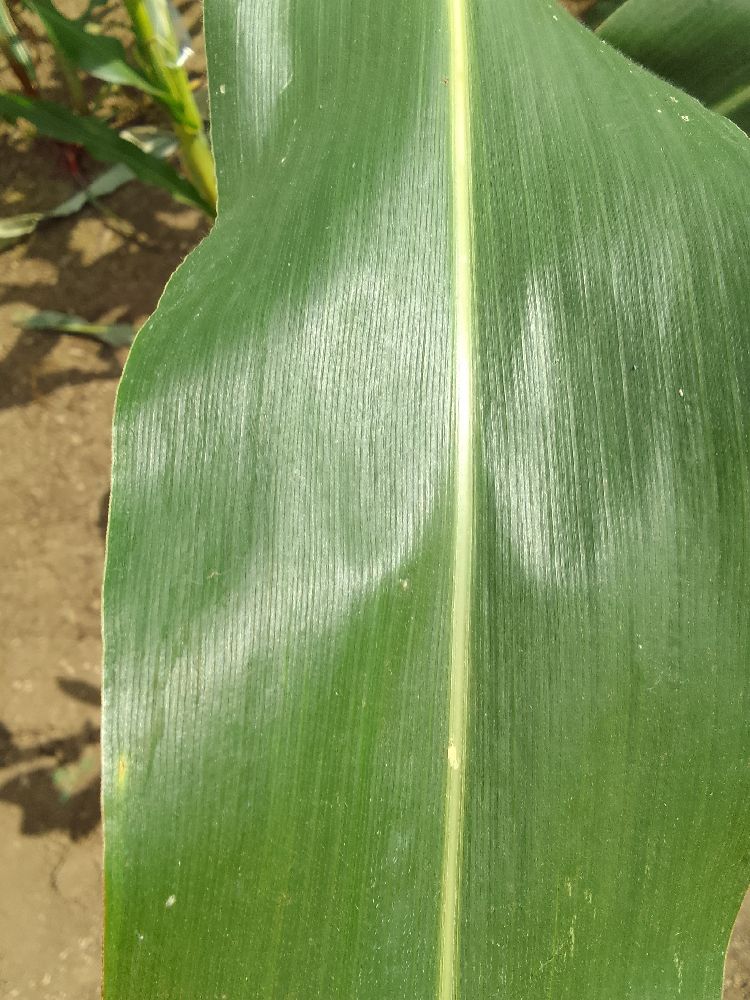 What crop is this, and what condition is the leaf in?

maize, healthy
